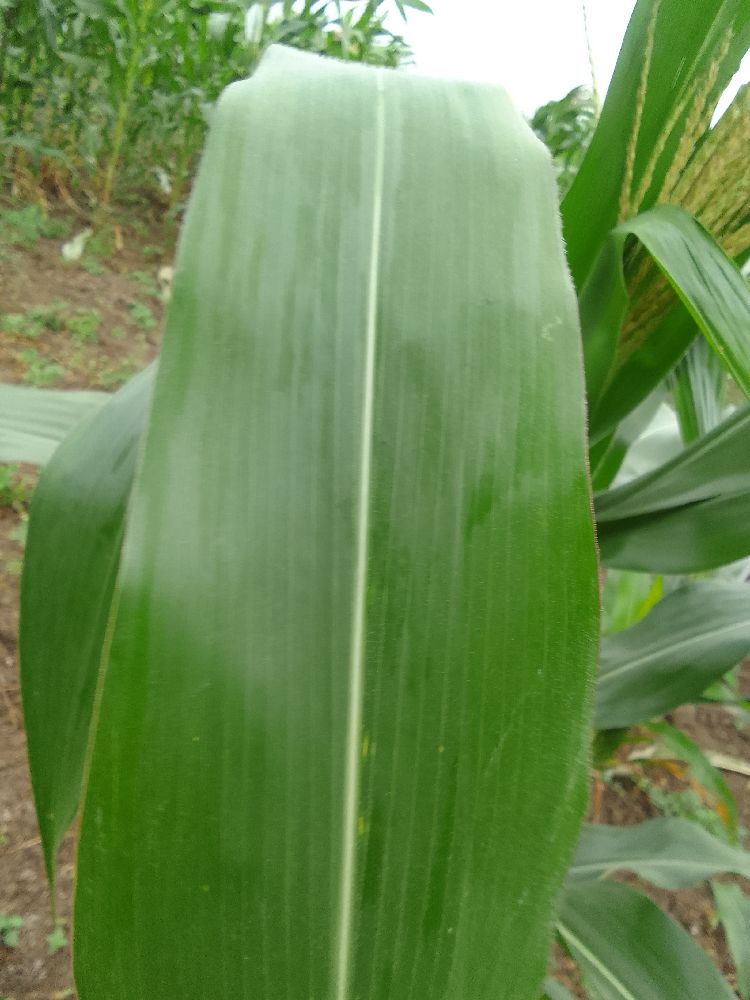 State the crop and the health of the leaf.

maize, healthy
